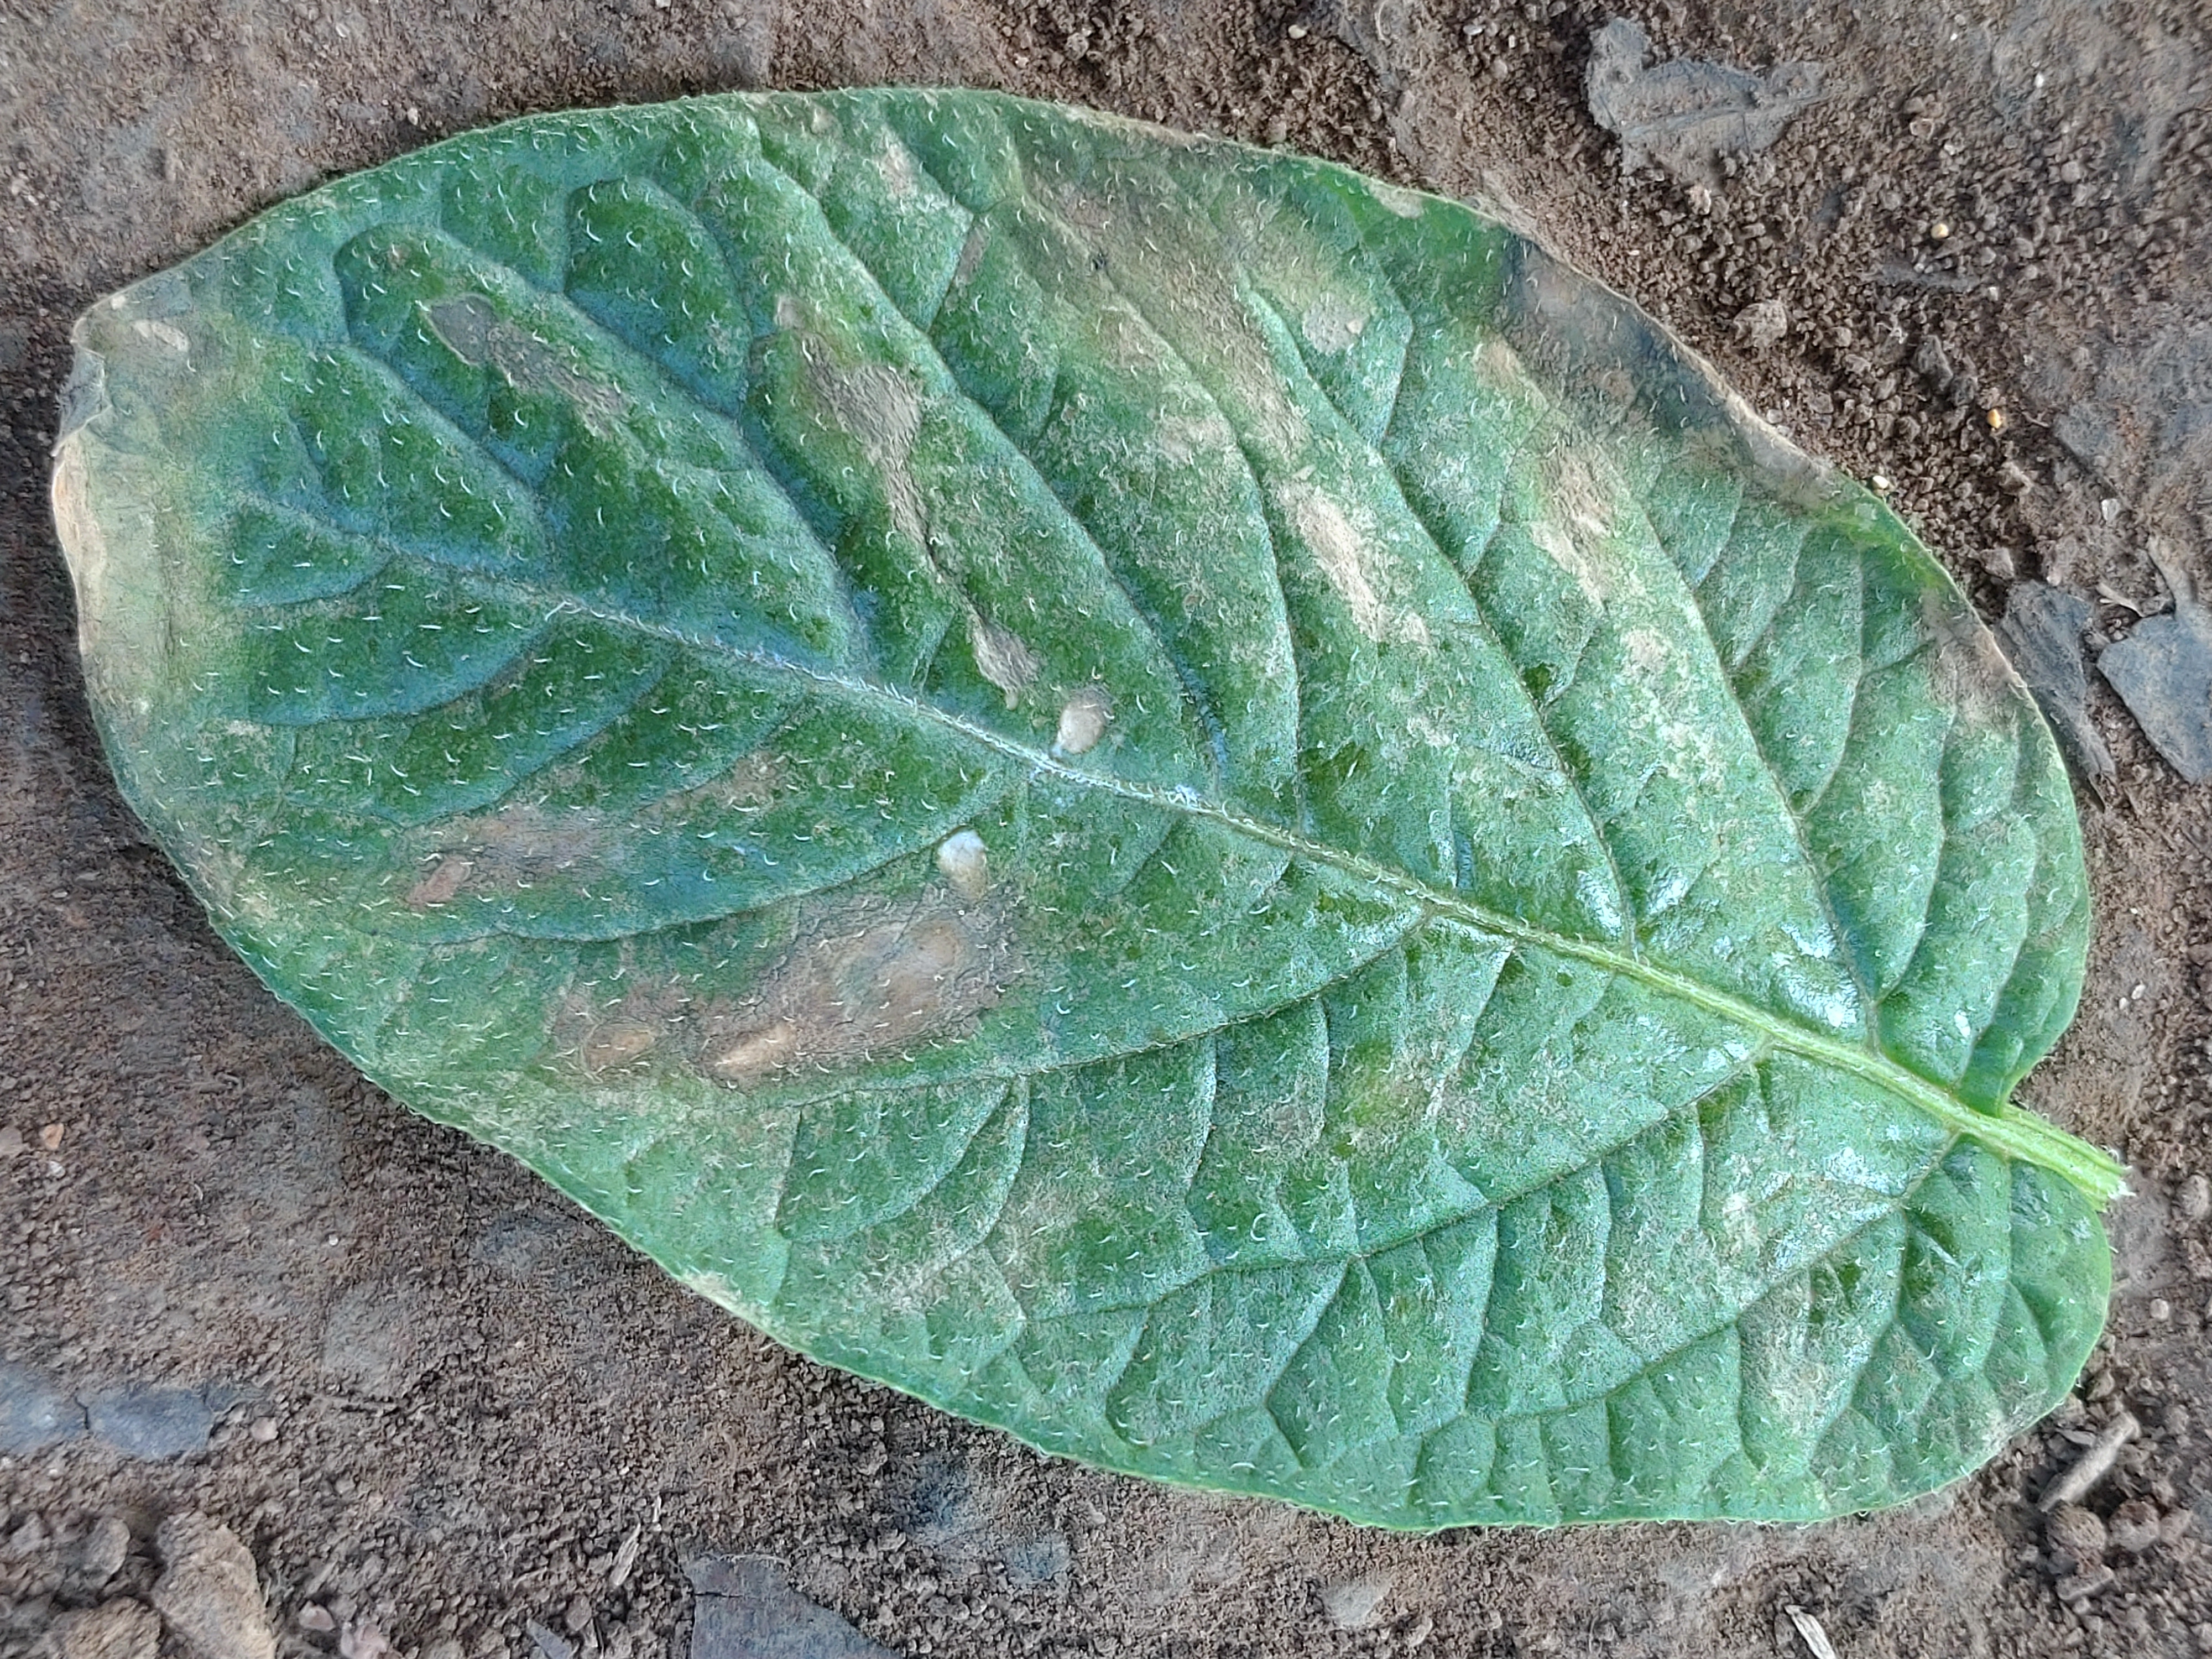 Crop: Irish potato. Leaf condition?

early blight
